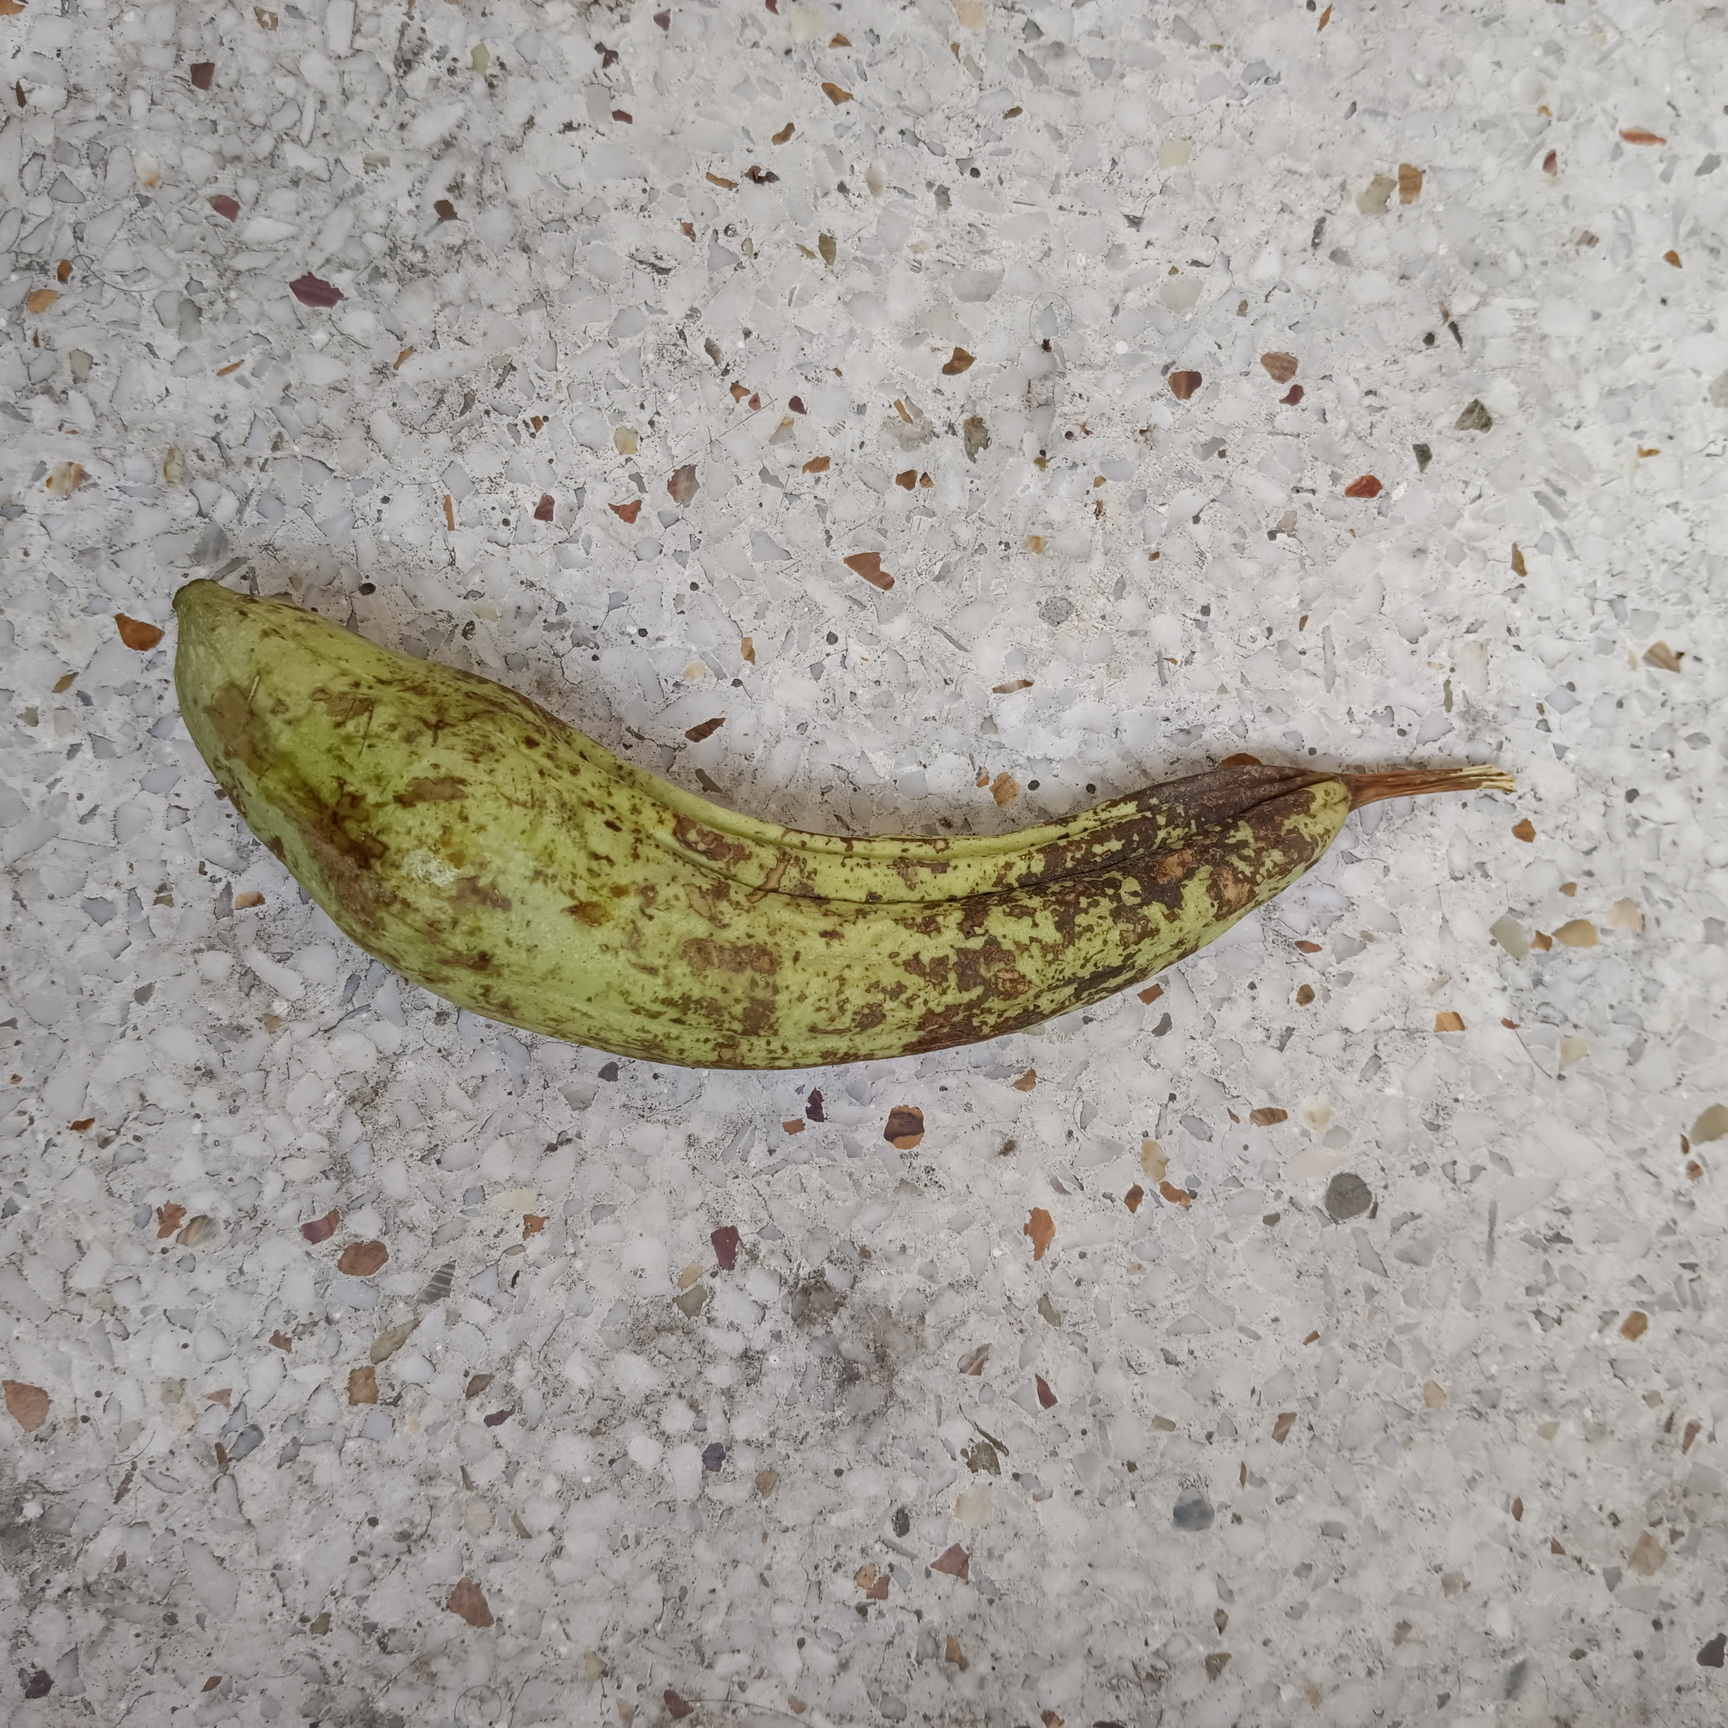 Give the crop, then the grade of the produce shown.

luffa, faulty
